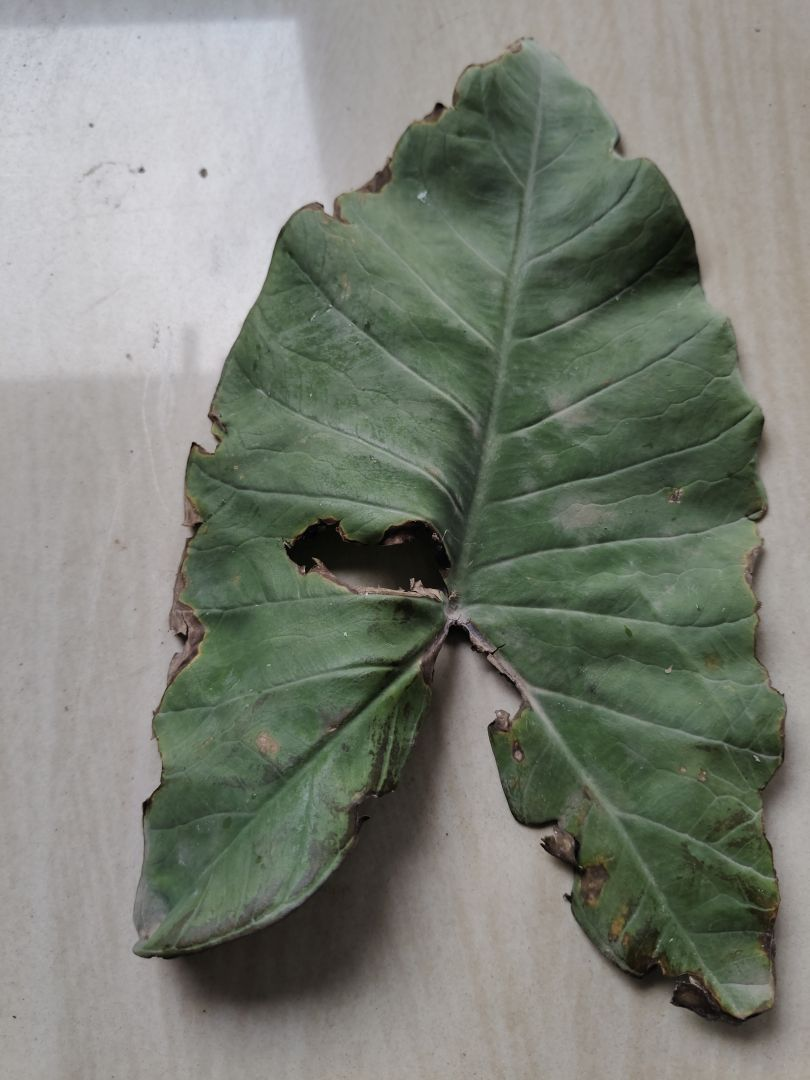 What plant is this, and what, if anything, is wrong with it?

taro, leaf blight
